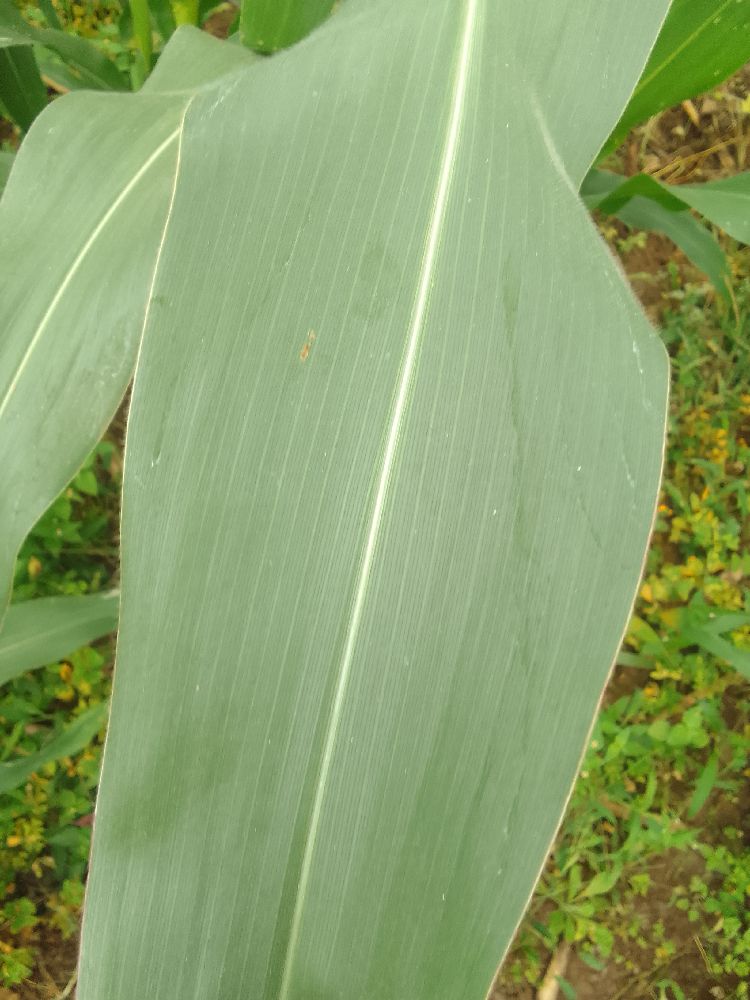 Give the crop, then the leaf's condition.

maize, healthy
